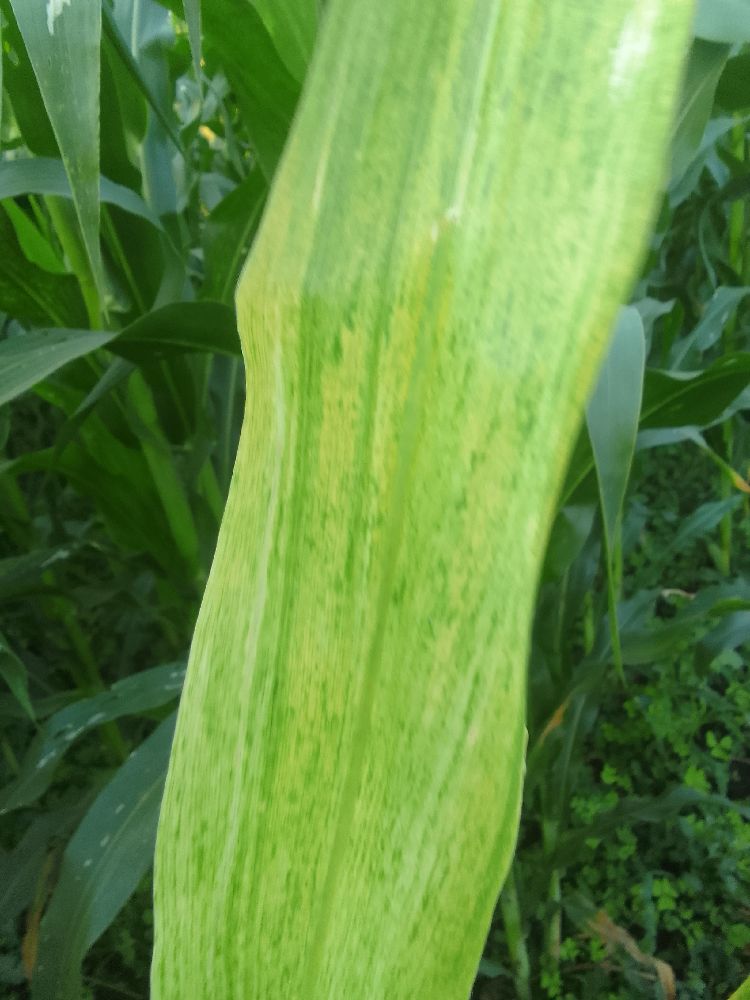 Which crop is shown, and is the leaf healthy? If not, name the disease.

maize, maize lethal necrosis
